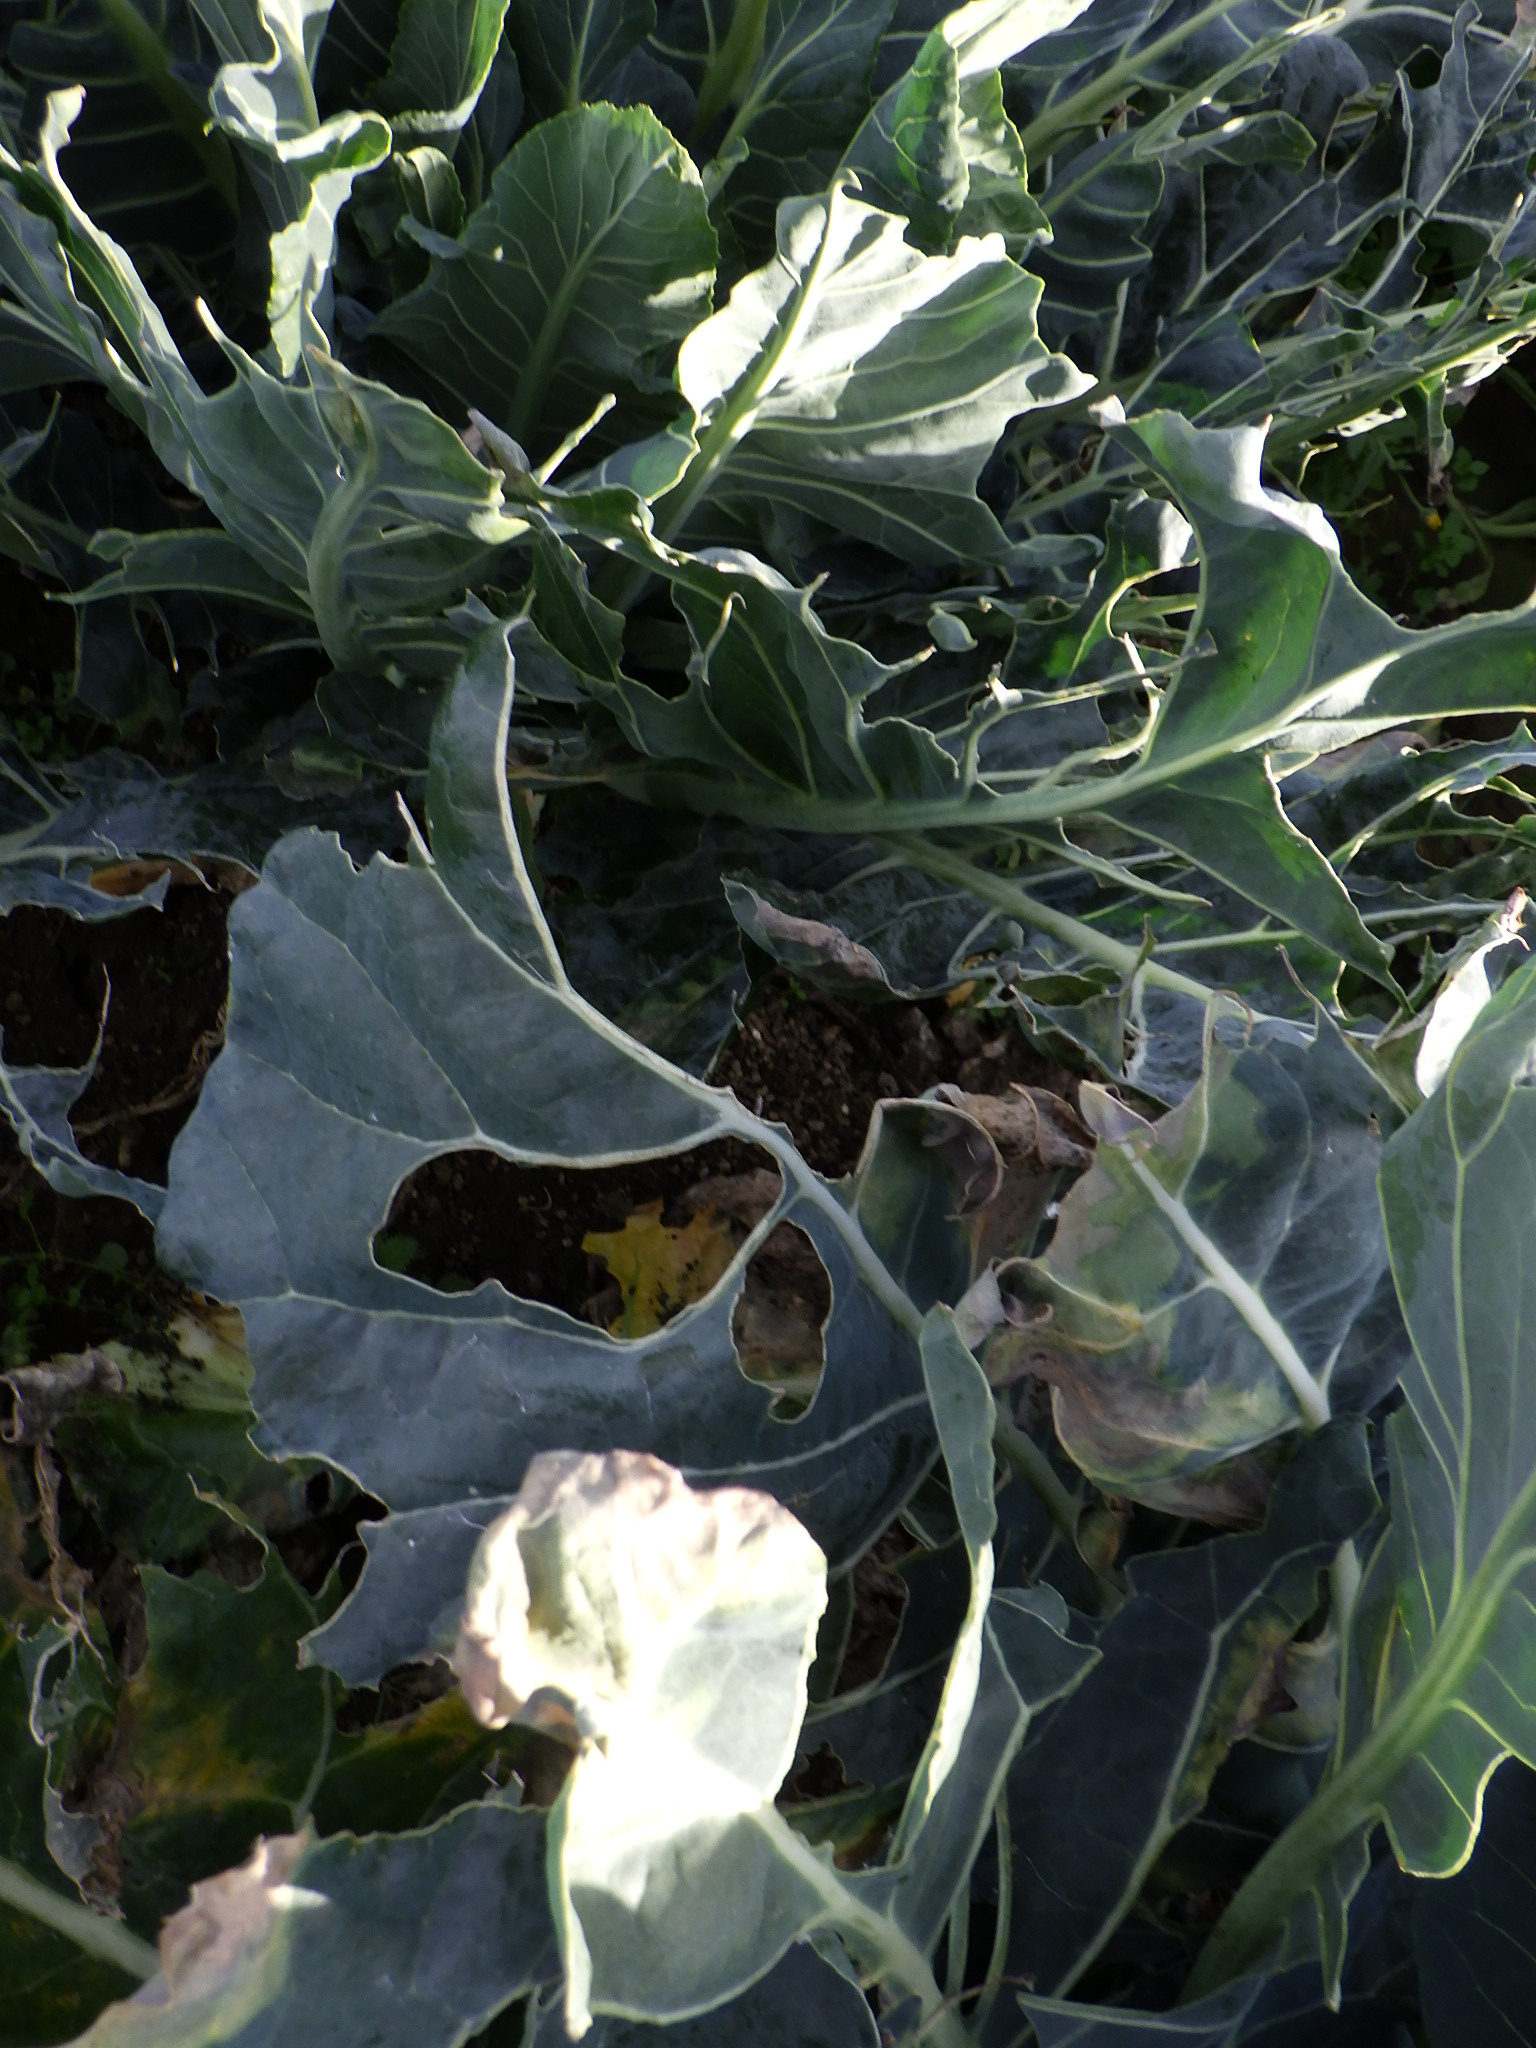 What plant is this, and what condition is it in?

broccoli, downy mildew, phytophagous
